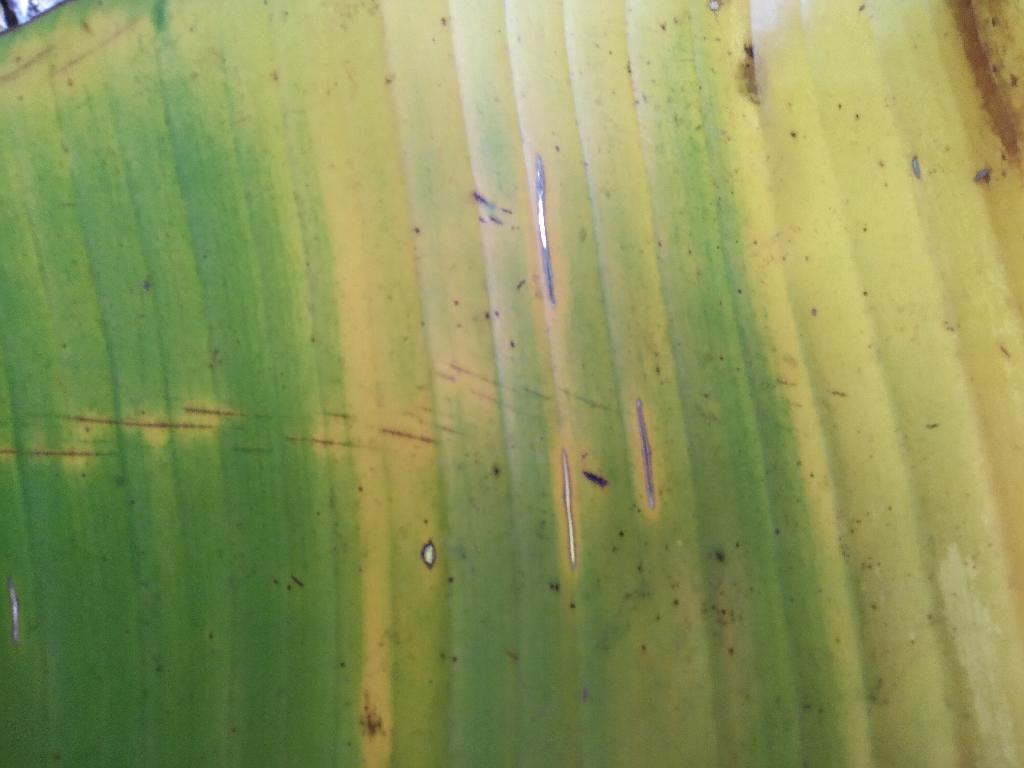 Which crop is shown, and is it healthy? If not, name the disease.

banana, fusarium wilt race 1
